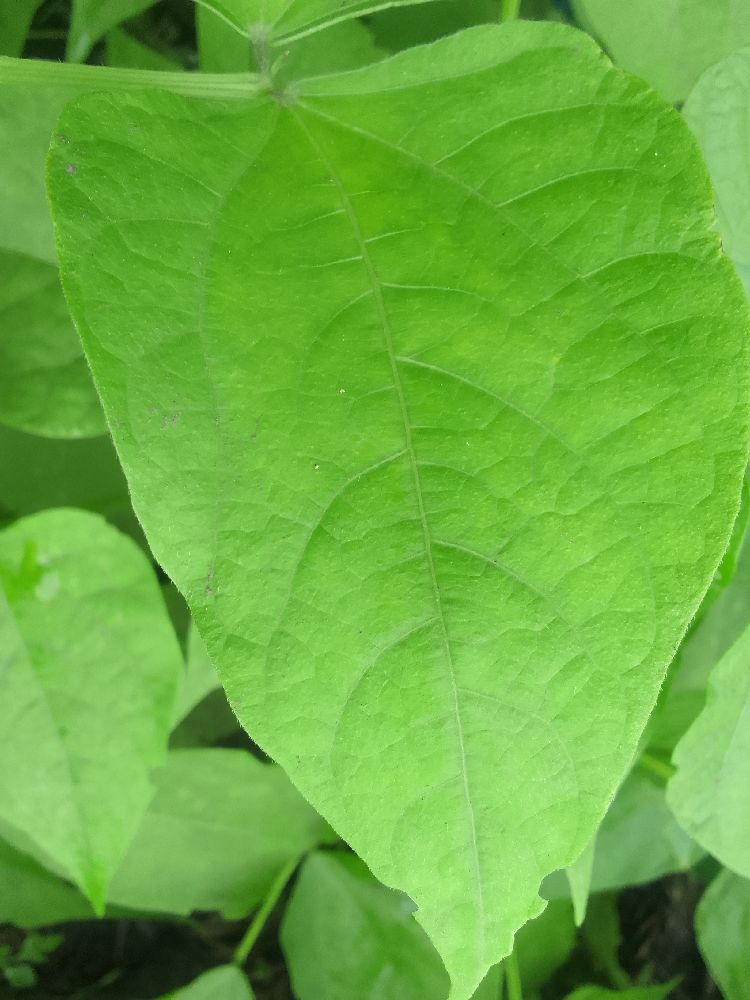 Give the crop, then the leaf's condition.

common bean, healthy
